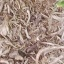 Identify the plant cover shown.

grass
